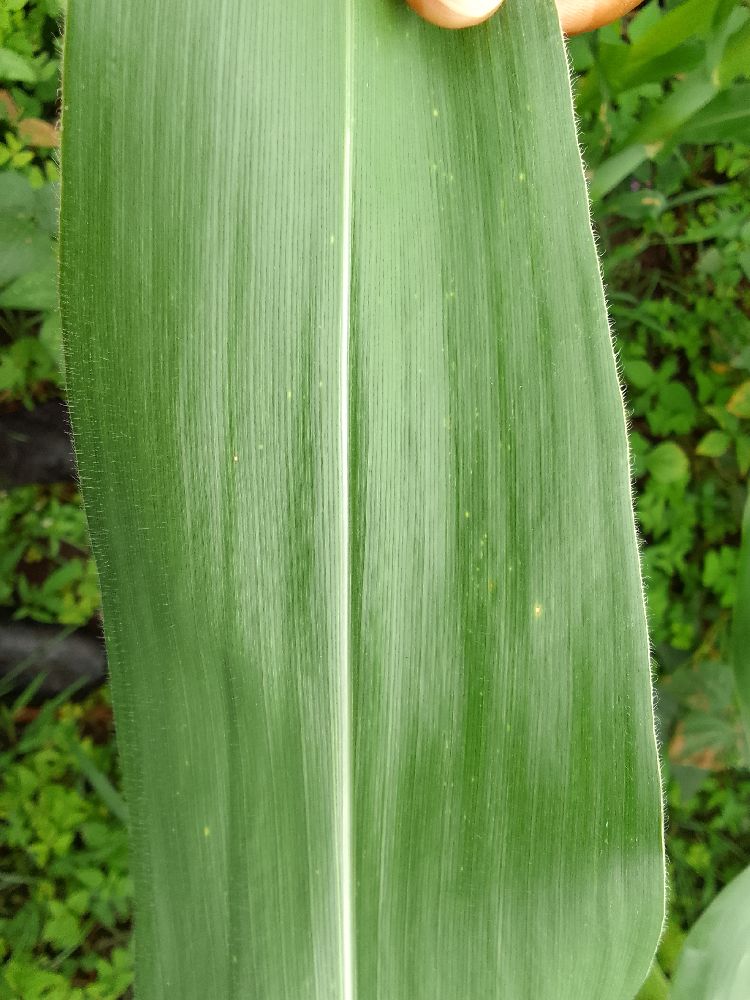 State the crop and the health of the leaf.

maize, healthy
